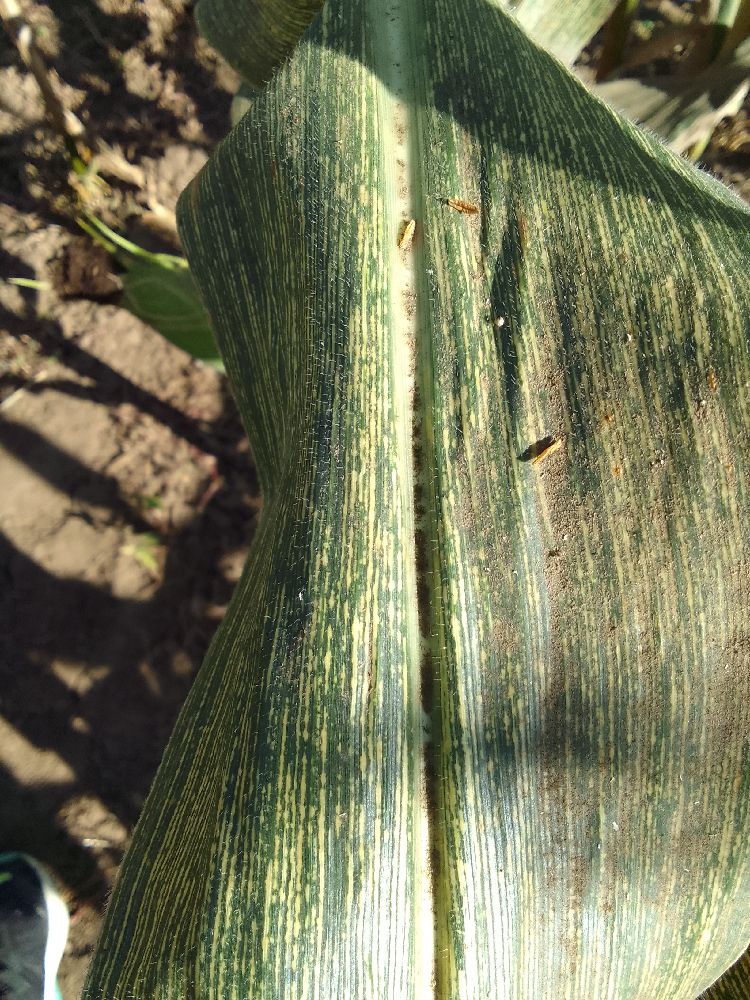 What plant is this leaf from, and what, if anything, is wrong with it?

maize, maize streak virus
